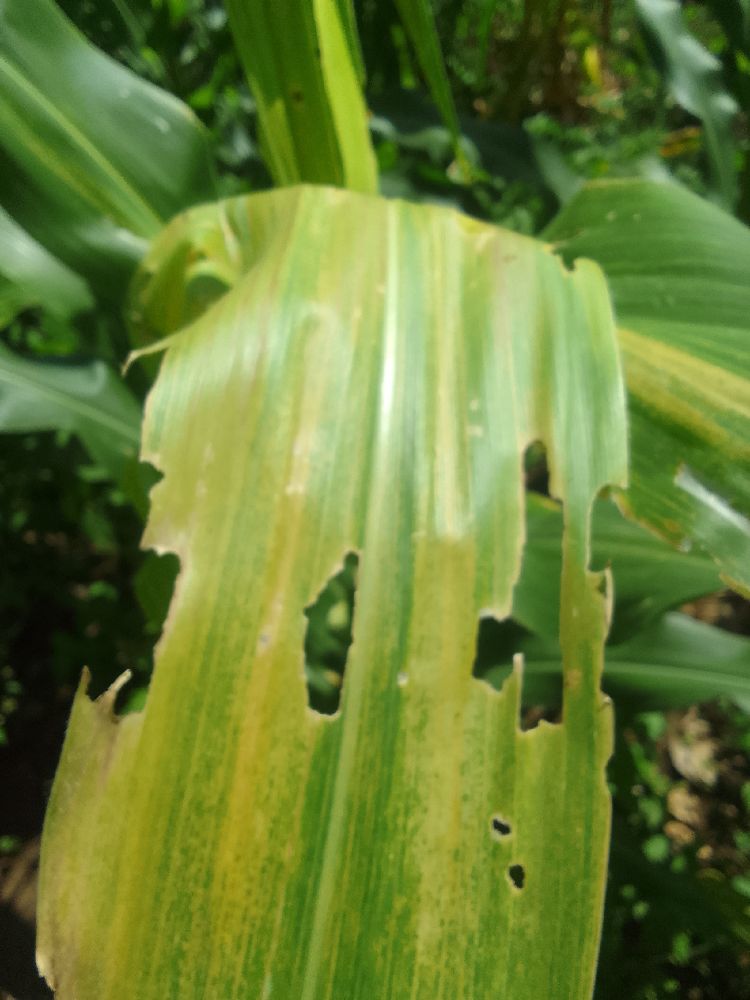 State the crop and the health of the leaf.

maize, maize lethal necrosis
